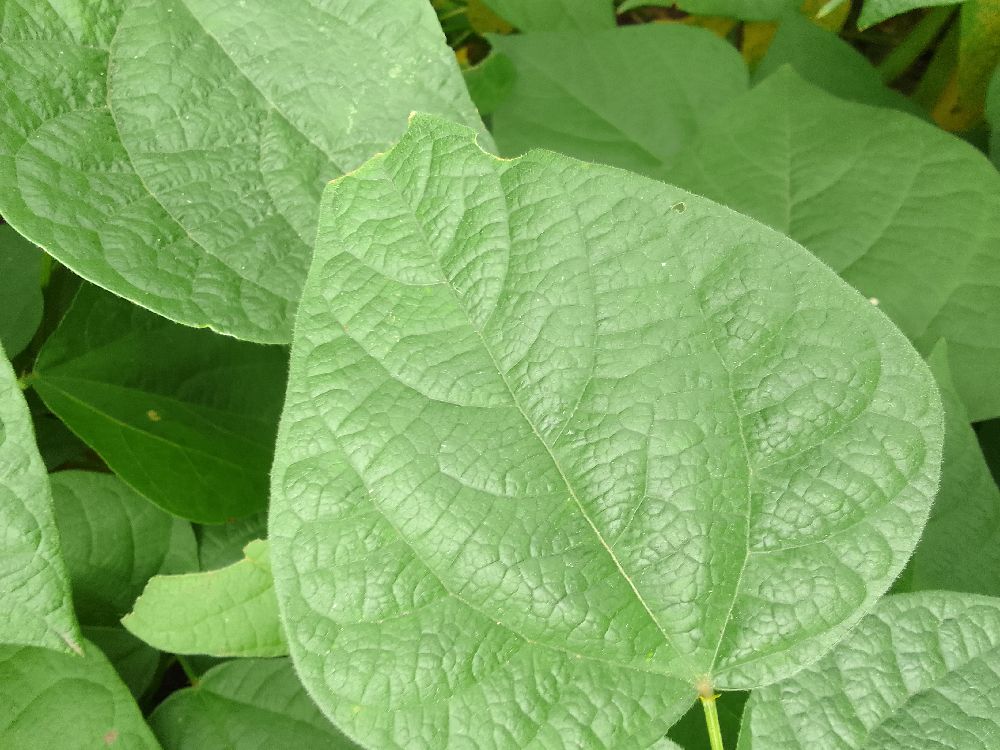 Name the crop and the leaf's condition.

common bean, healthy
